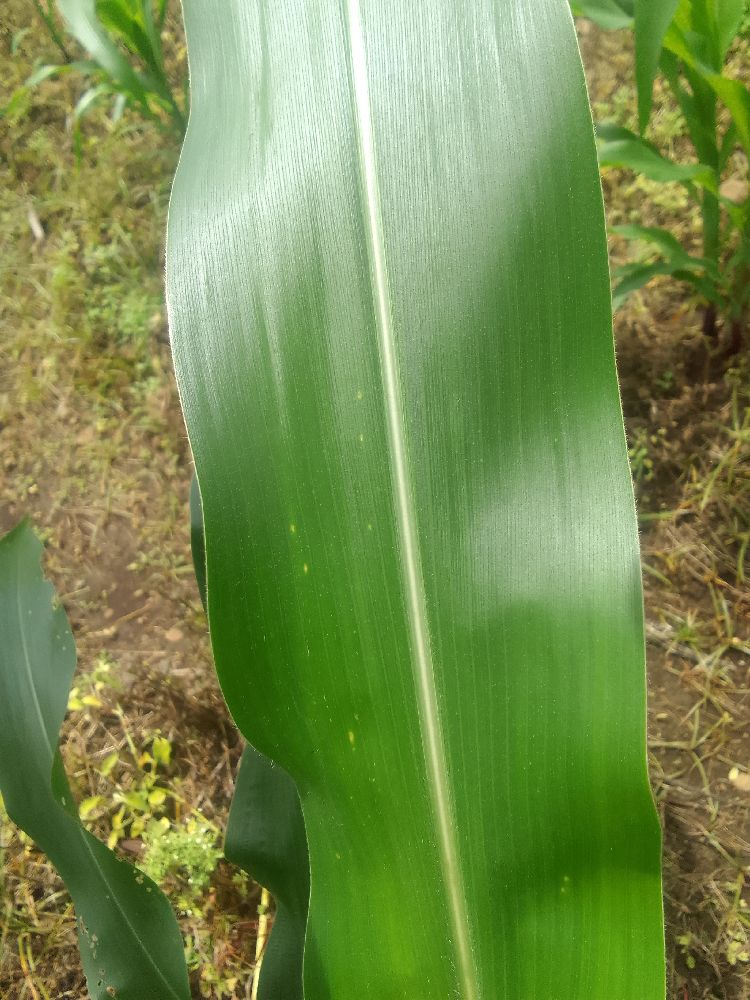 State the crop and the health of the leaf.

maize, healthy
